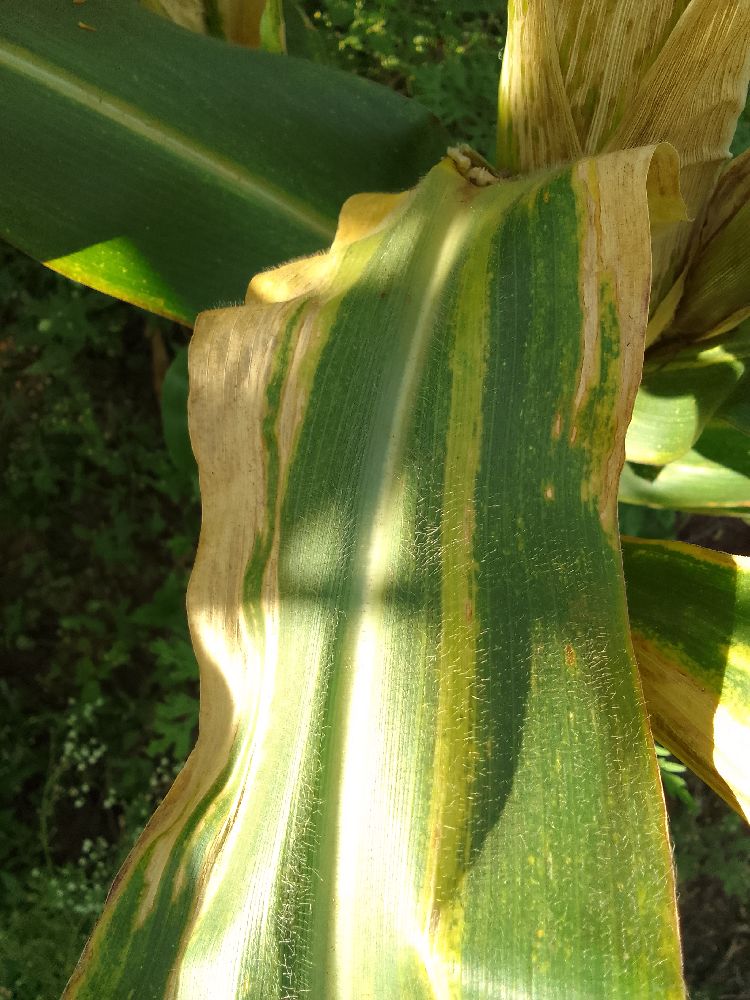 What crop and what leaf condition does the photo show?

maize, maize lethal necrosis
